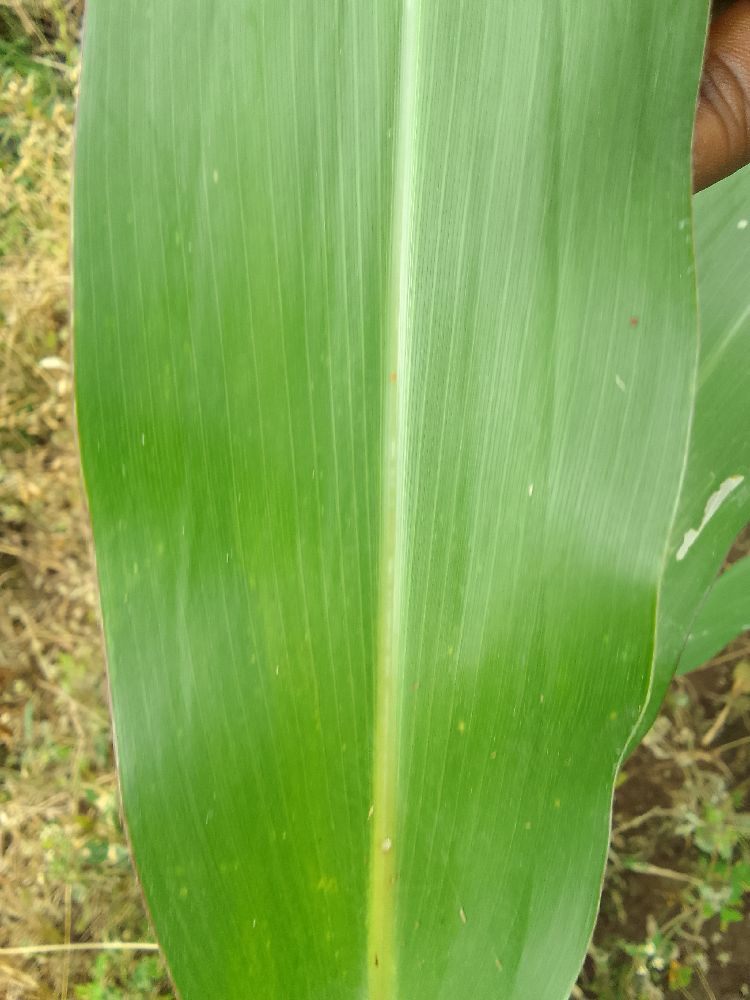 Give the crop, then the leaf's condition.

maize, healthy
